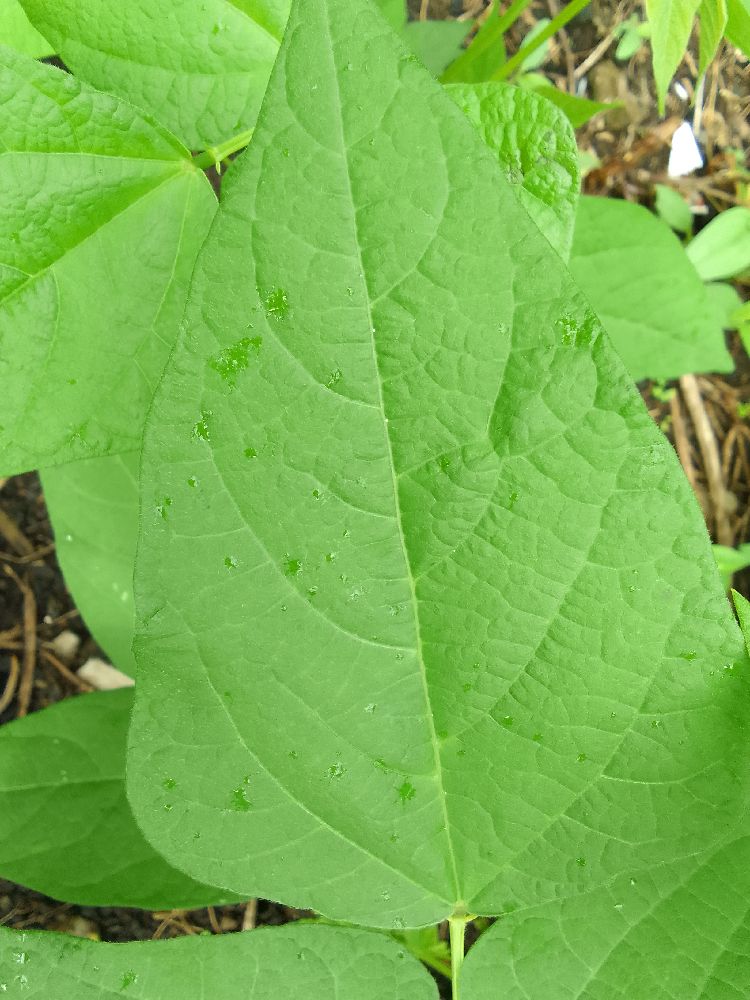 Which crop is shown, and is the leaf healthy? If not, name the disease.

common bean, healthy
